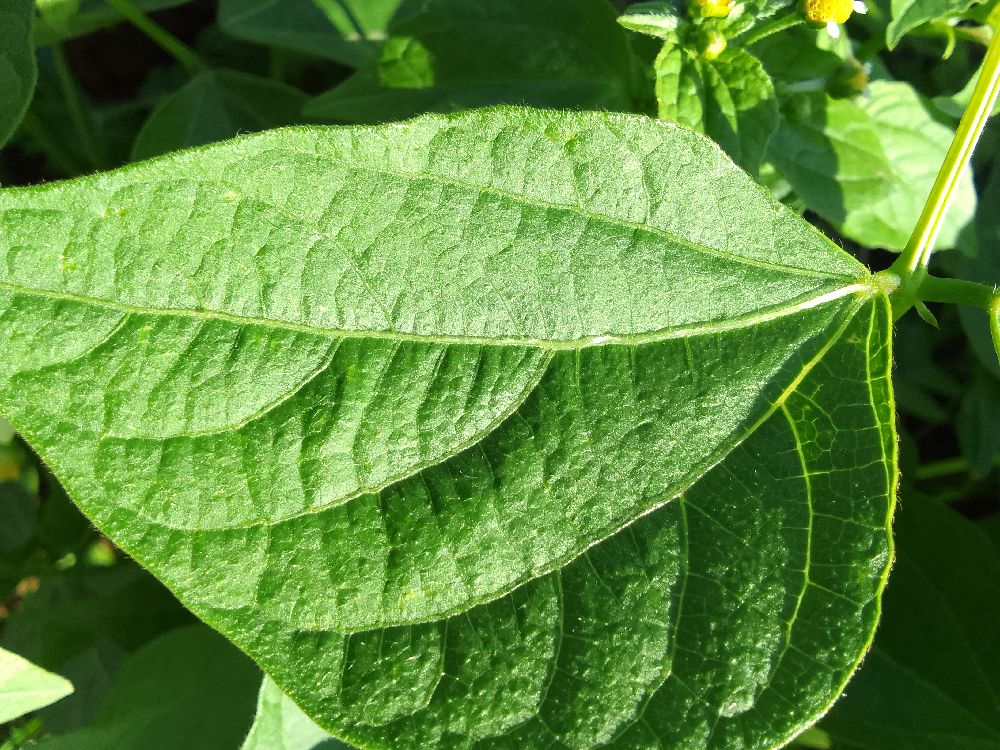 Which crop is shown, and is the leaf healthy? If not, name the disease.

common bean, healthy
